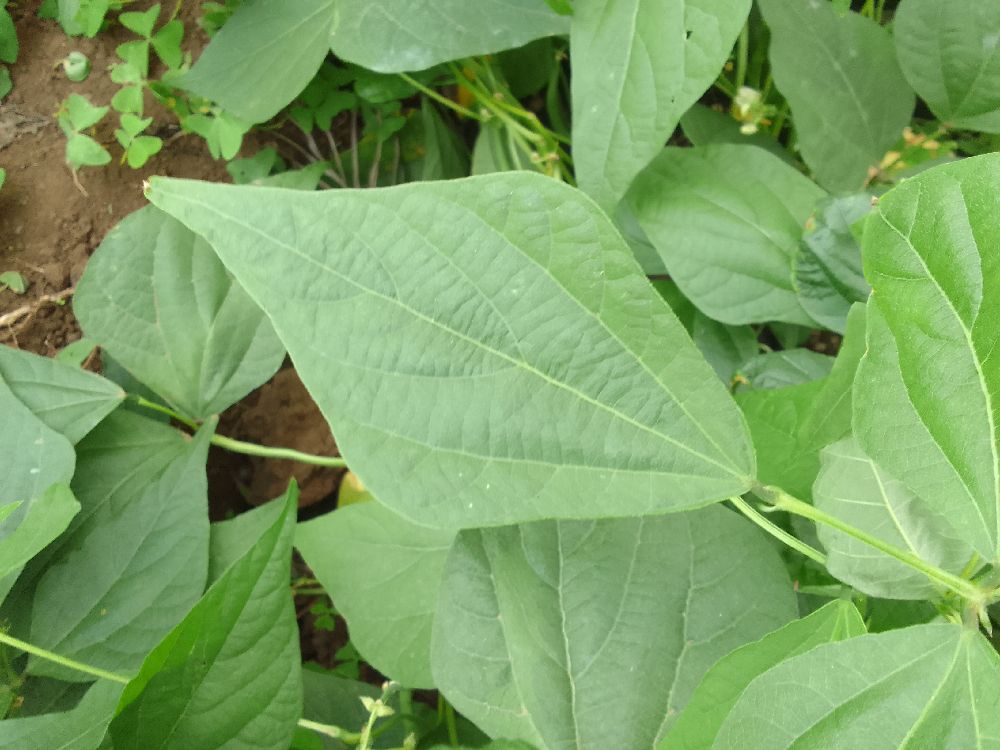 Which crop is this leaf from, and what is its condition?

common bean, healthy
